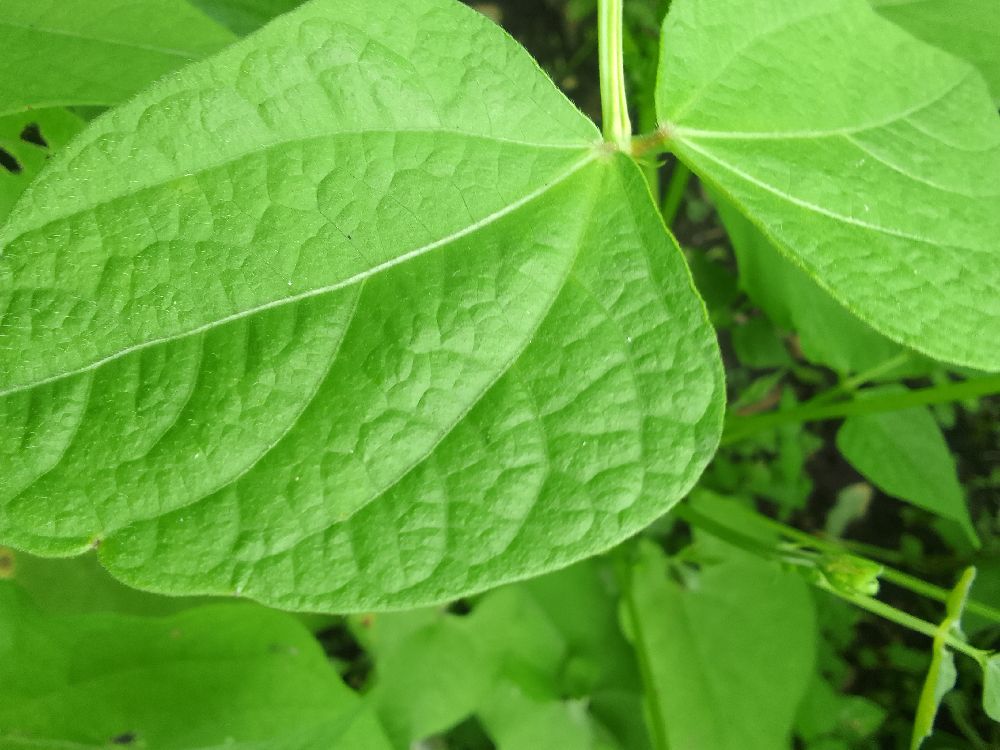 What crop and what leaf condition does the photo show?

common bean, healthy
